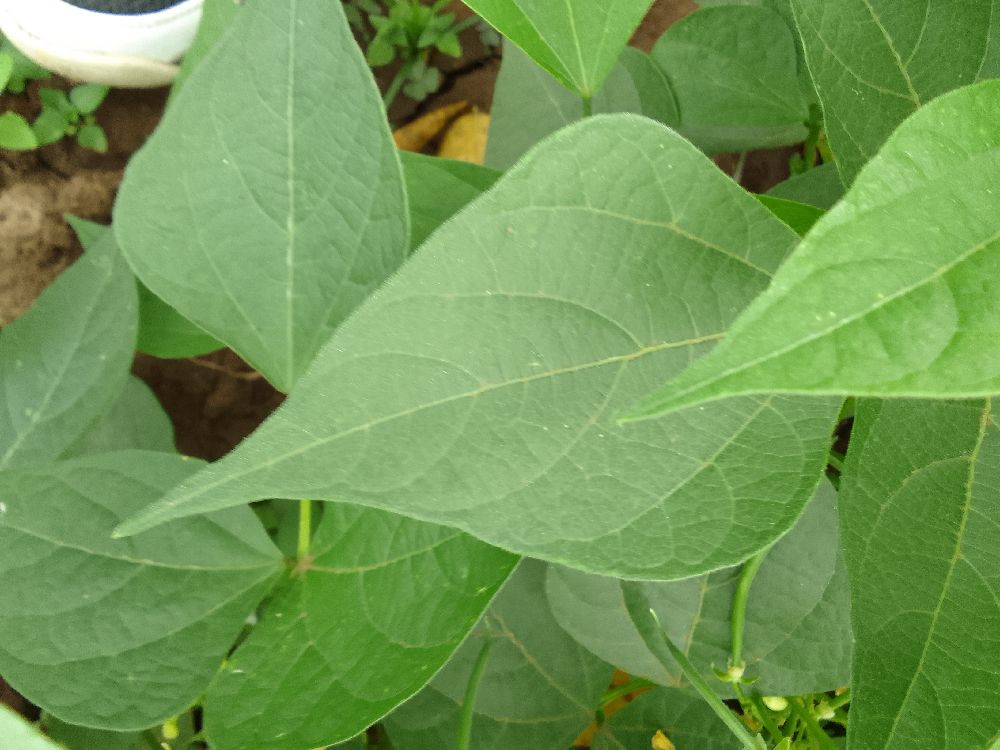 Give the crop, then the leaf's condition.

common bean, healthy
